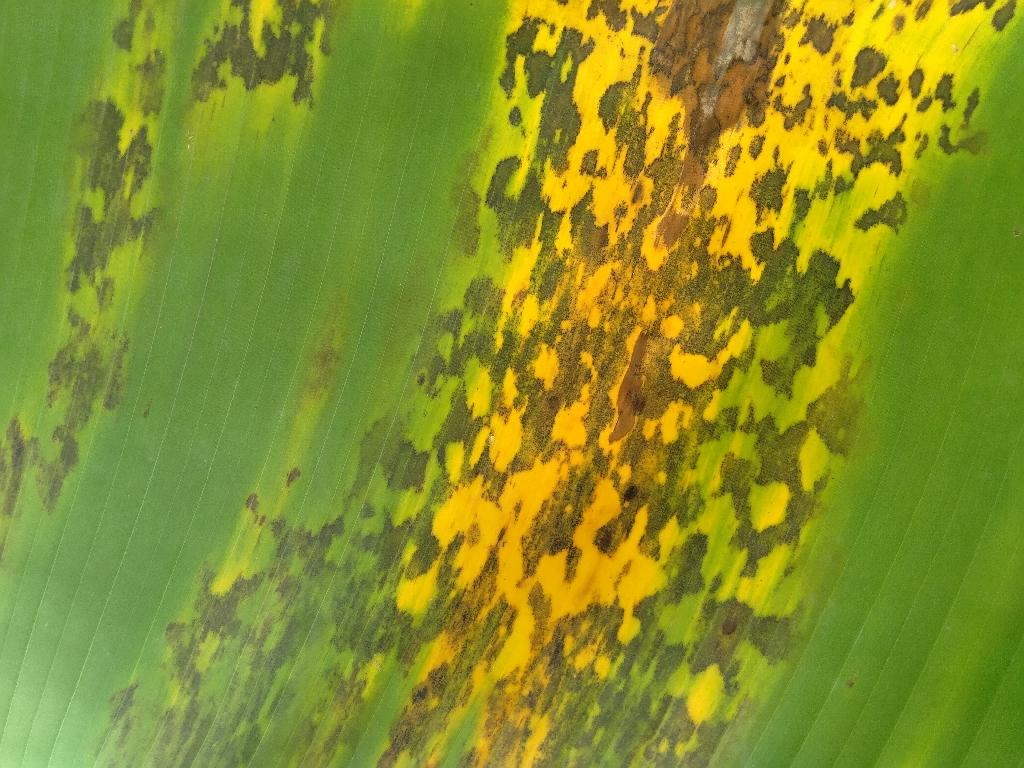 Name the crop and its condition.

banana, black sigatoka
